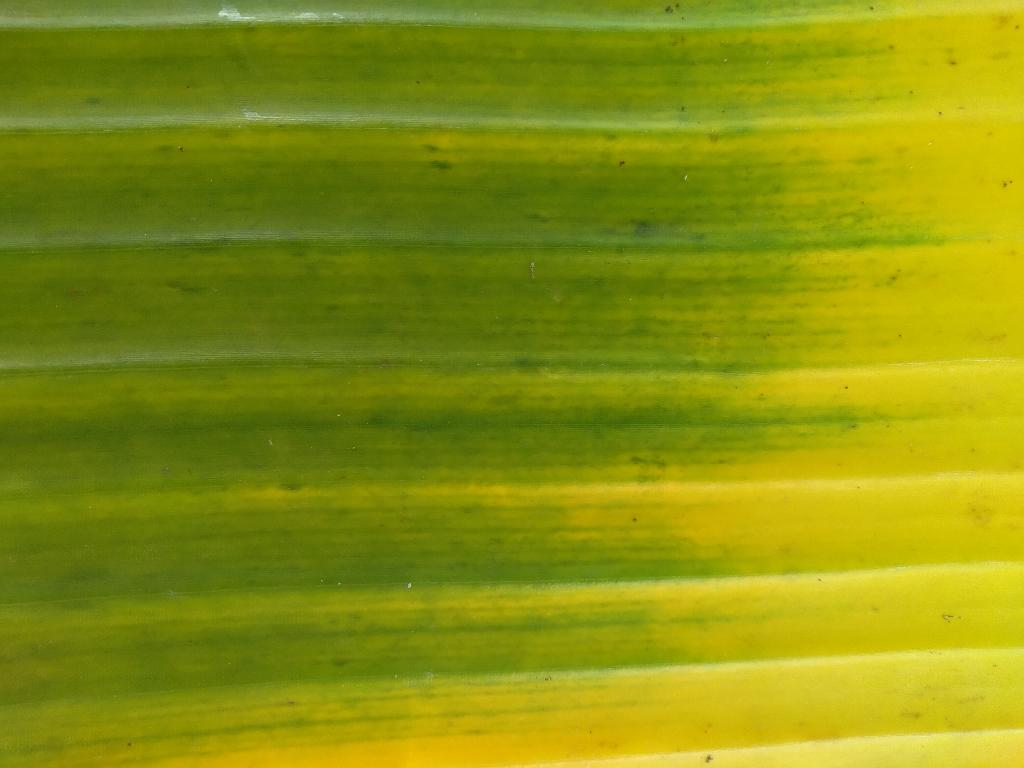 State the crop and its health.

banana, fusarium wilt race 1
